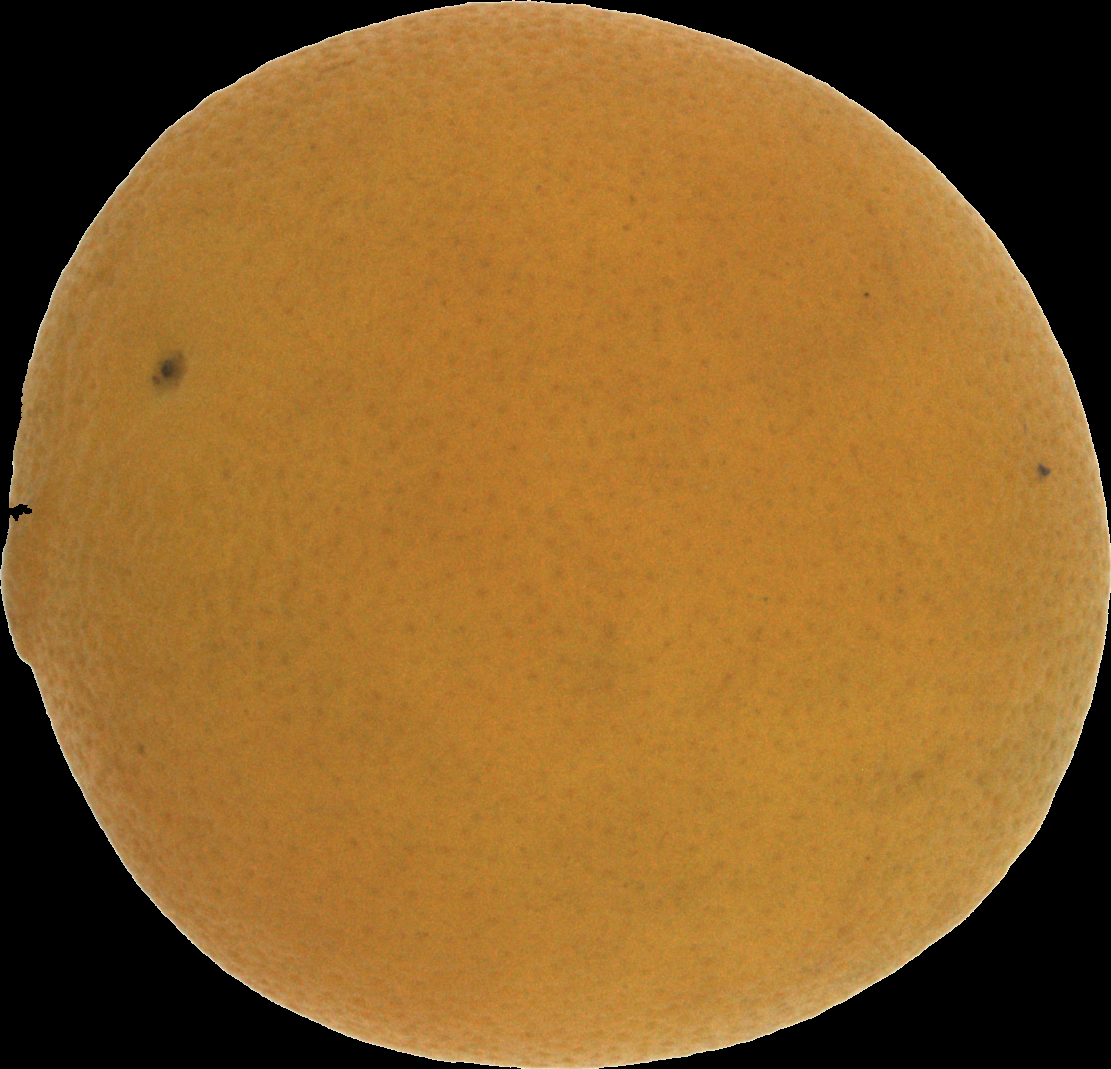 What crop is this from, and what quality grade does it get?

orange, bad
